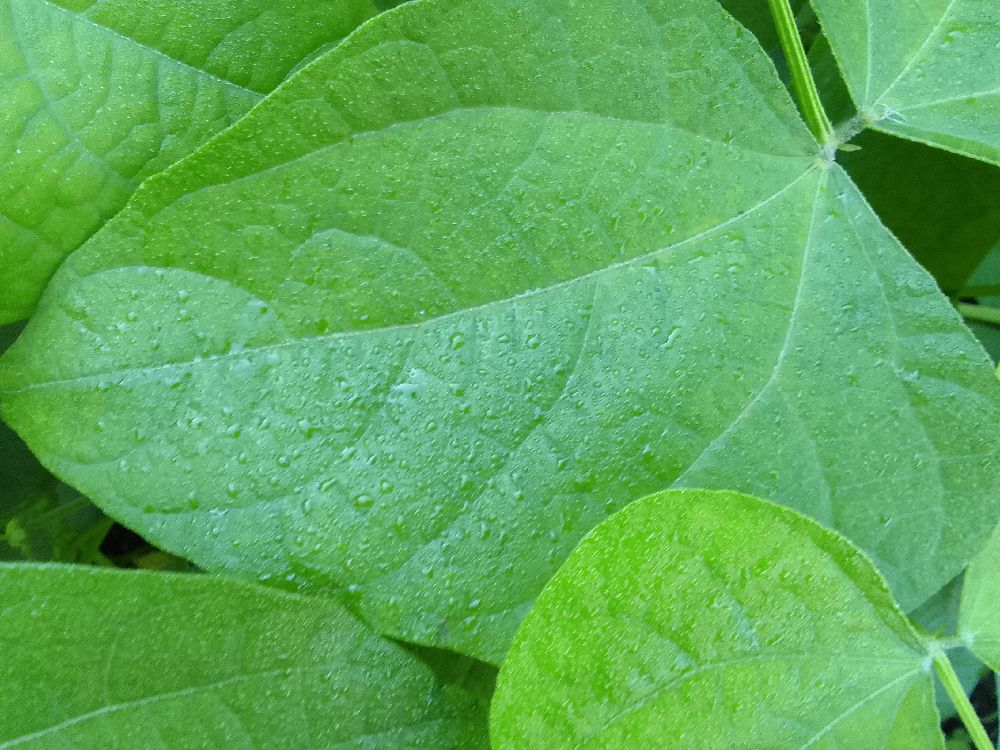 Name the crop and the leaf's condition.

common bean, healthy
